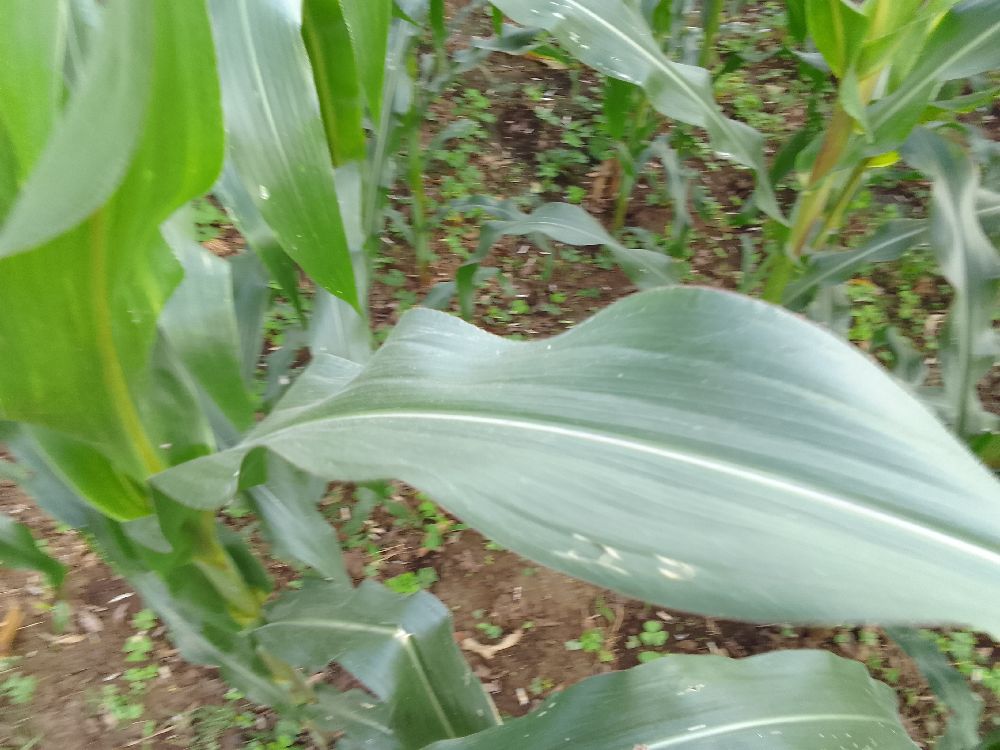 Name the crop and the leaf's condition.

maize, healthy
